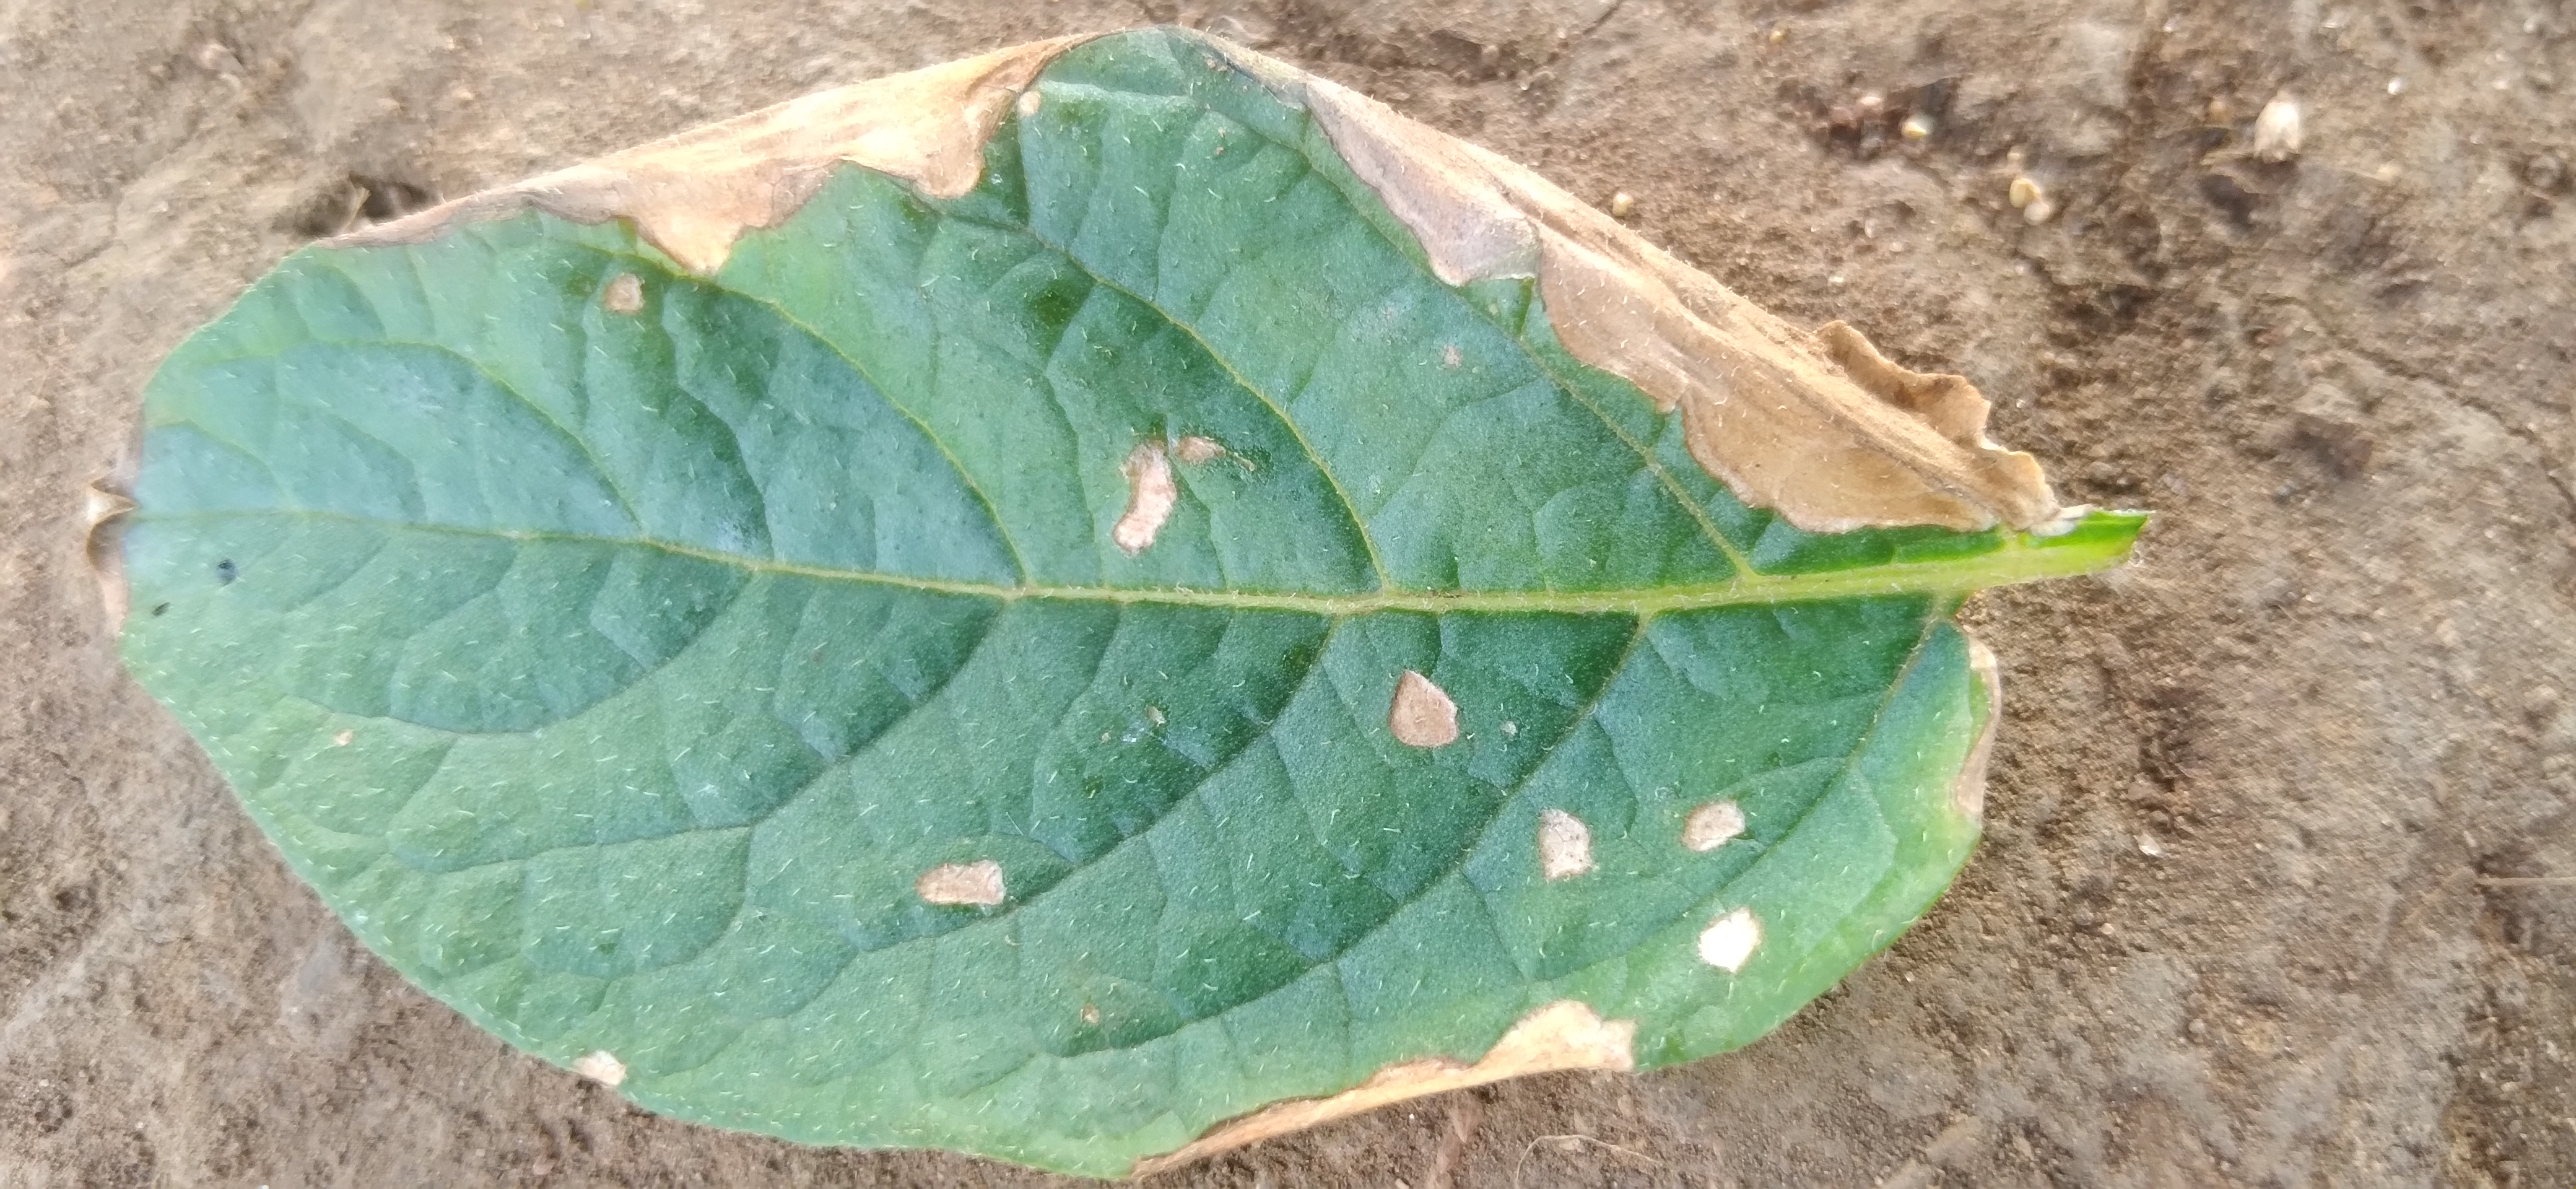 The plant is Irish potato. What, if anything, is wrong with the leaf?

early blight
